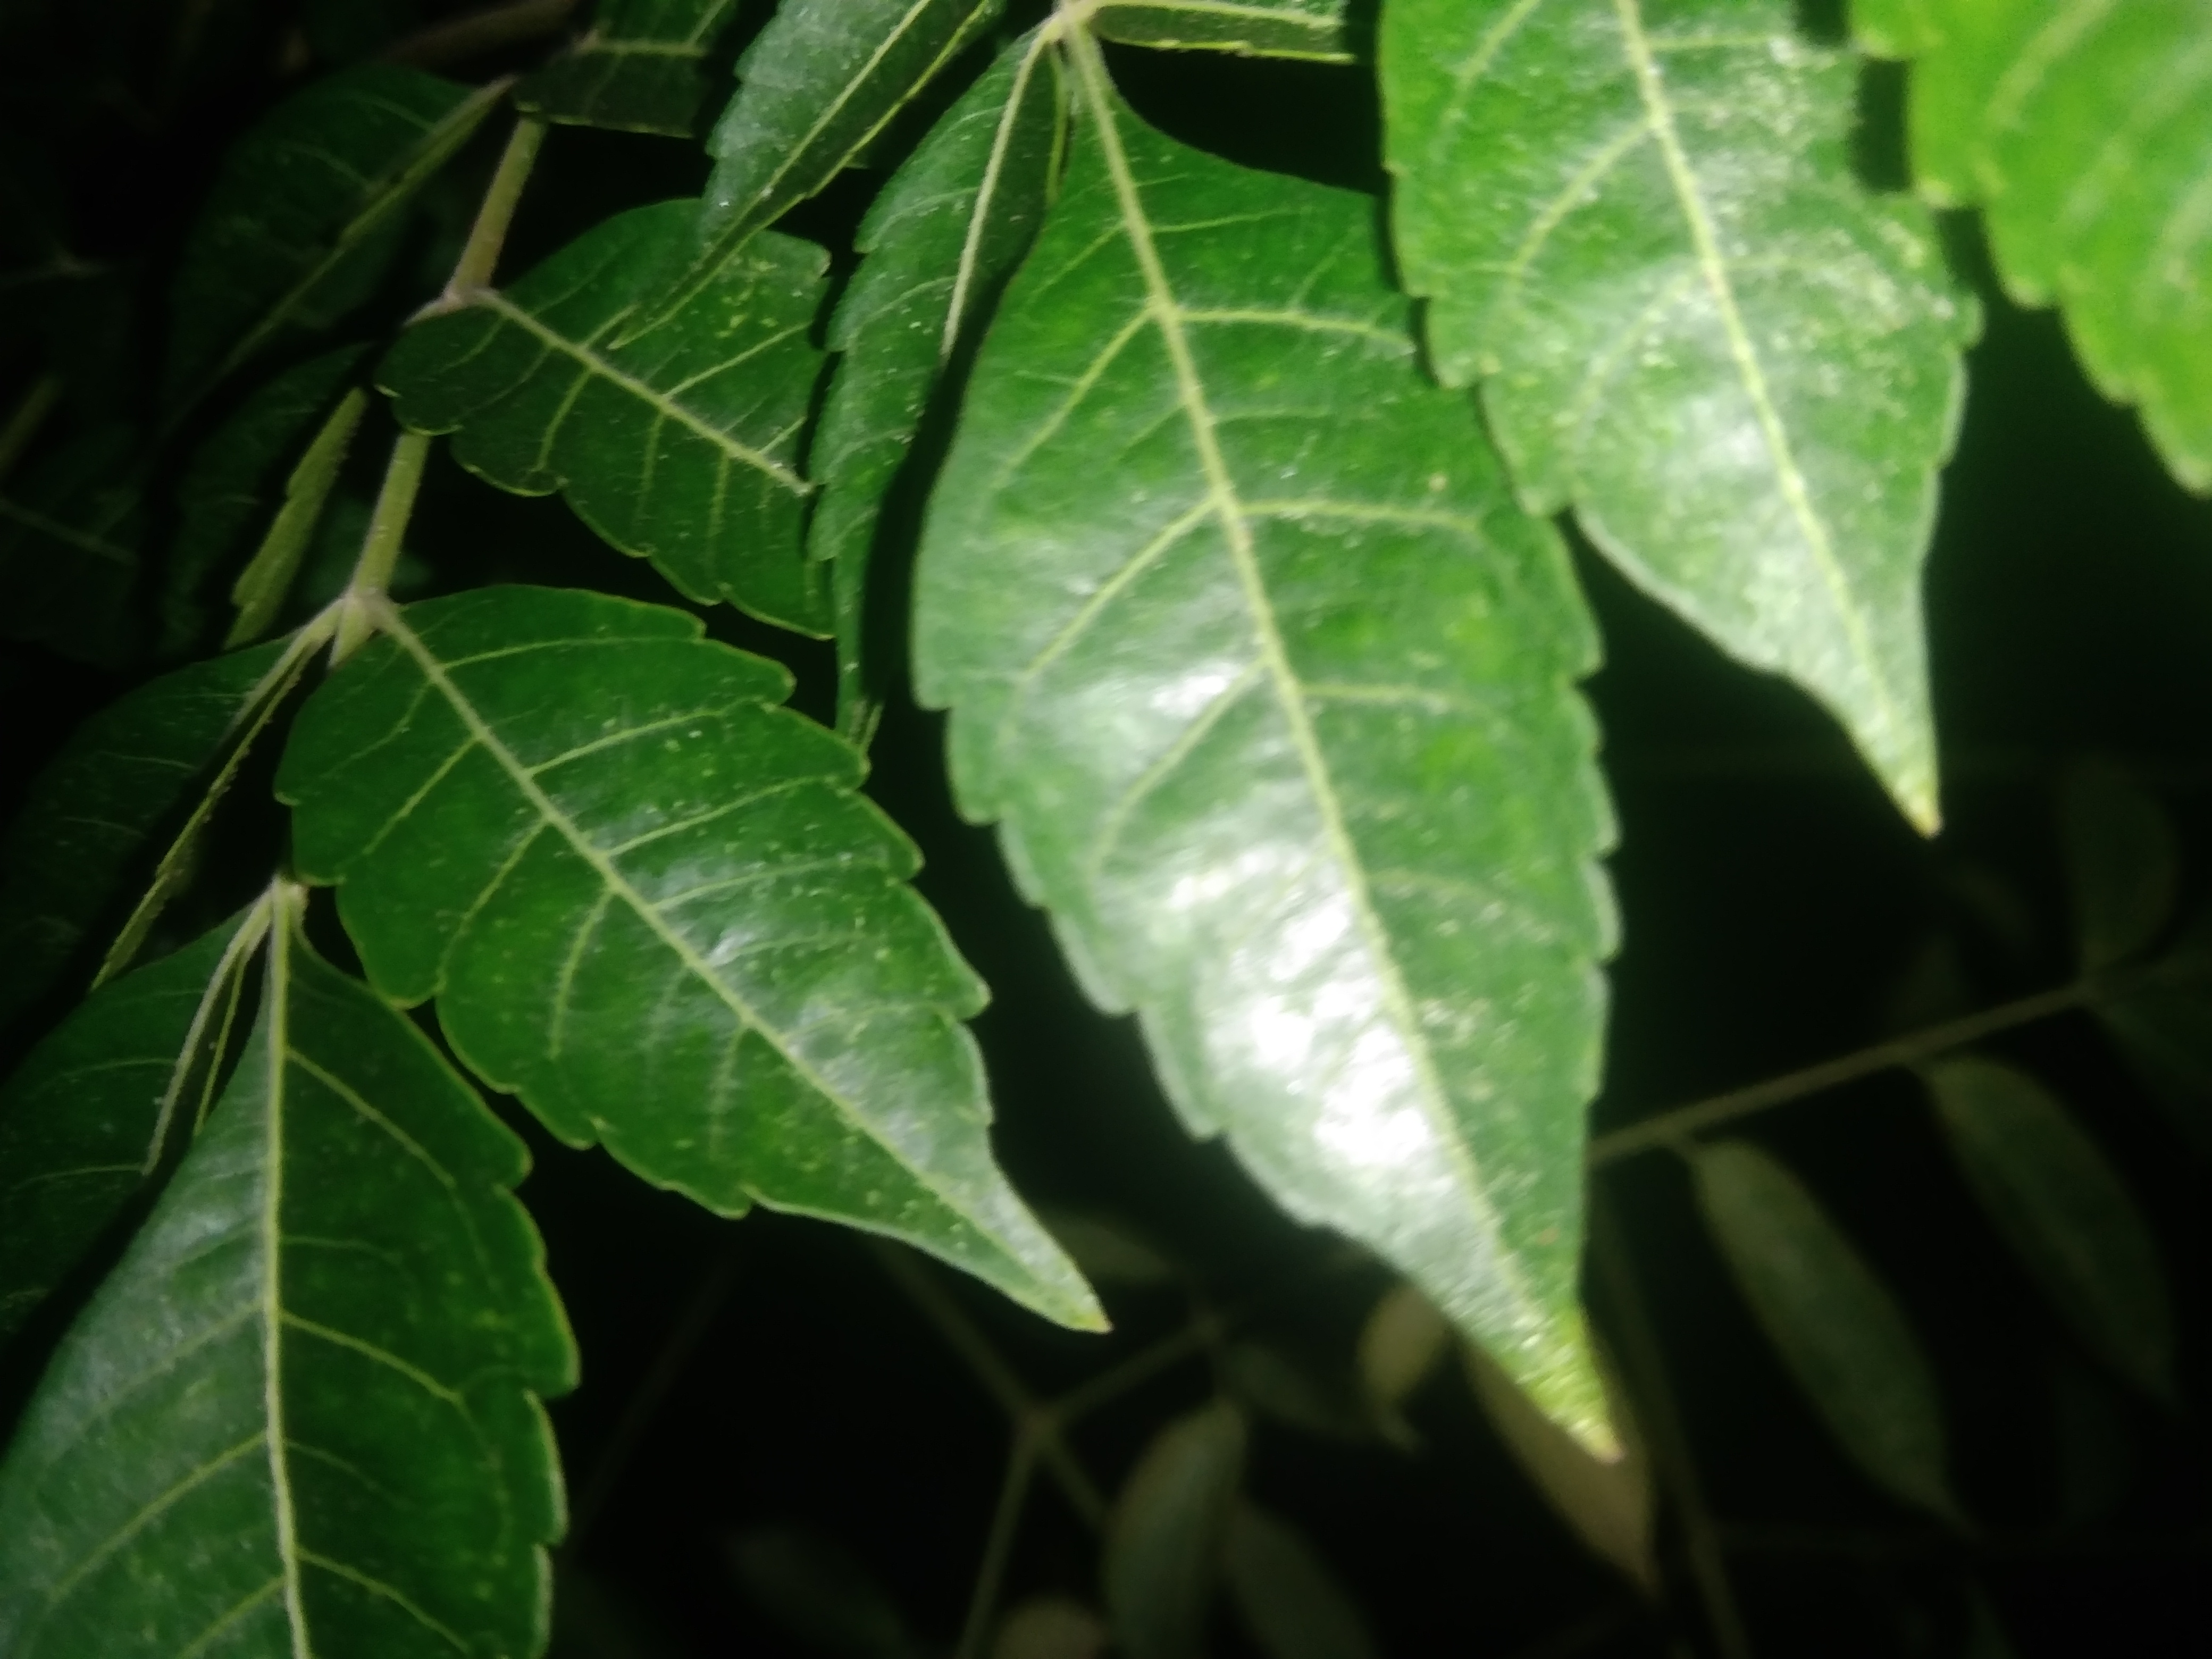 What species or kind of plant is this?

neem
